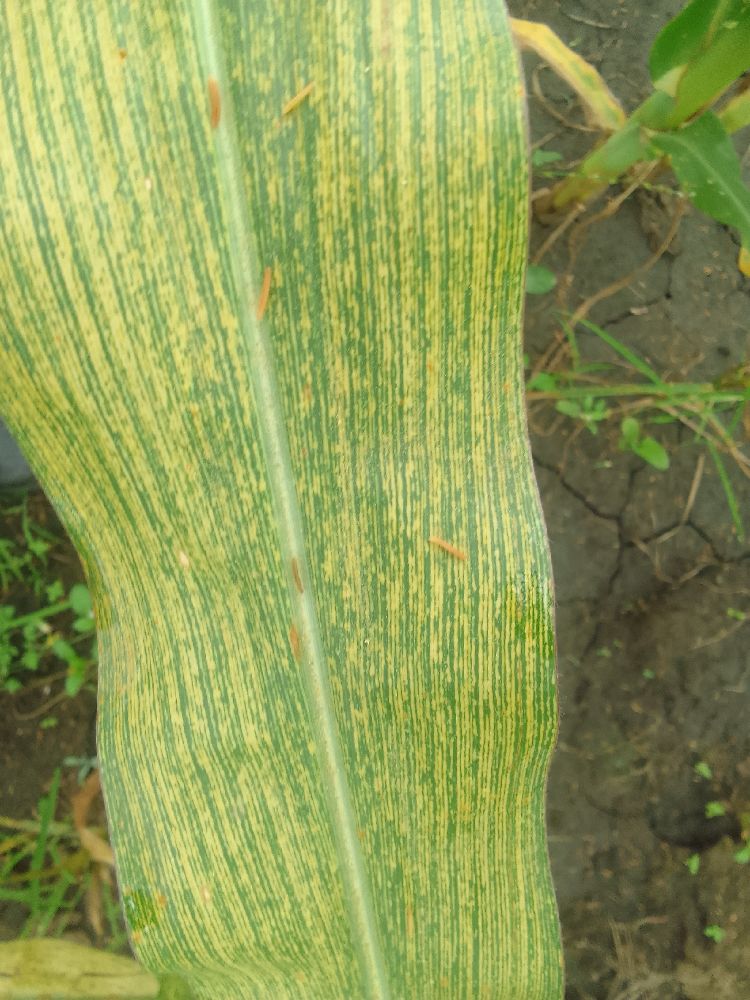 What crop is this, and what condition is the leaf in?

maize, maize streak virus
